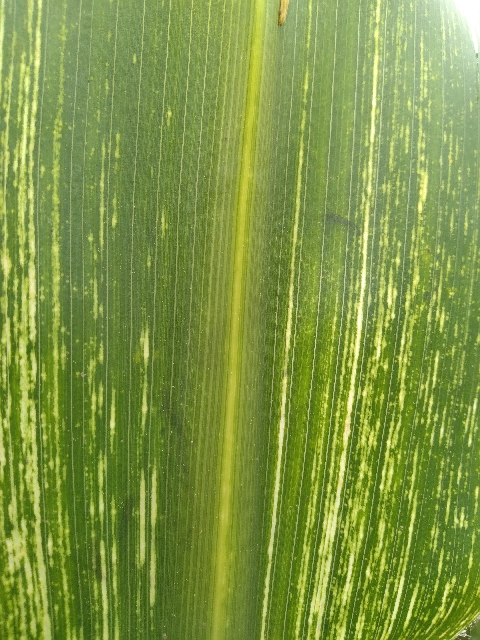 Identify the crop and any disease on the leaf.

maize, maize streak virus
